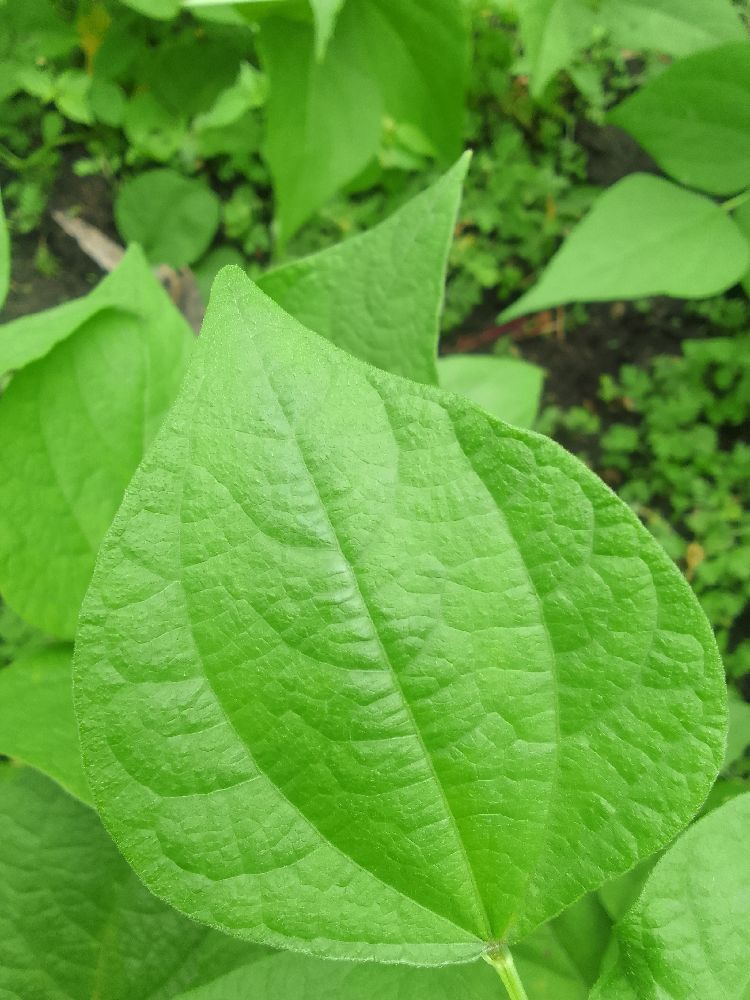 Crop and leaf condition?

common bean, healthy
